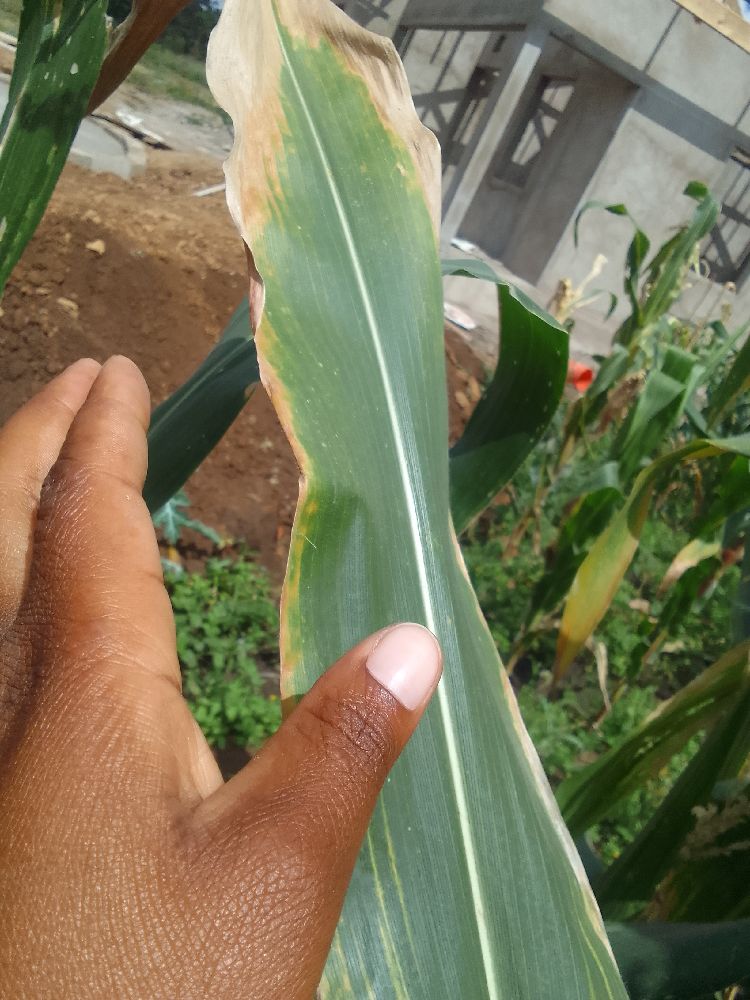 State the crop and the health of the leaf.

maize, maize lethal necrosis
